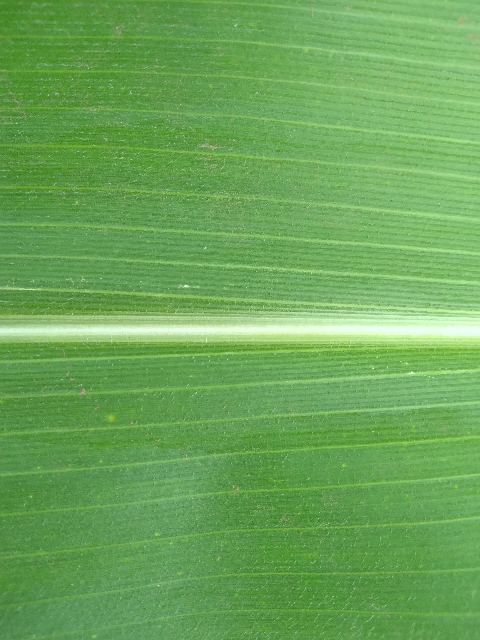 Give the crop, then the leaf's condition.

maize, healthy
